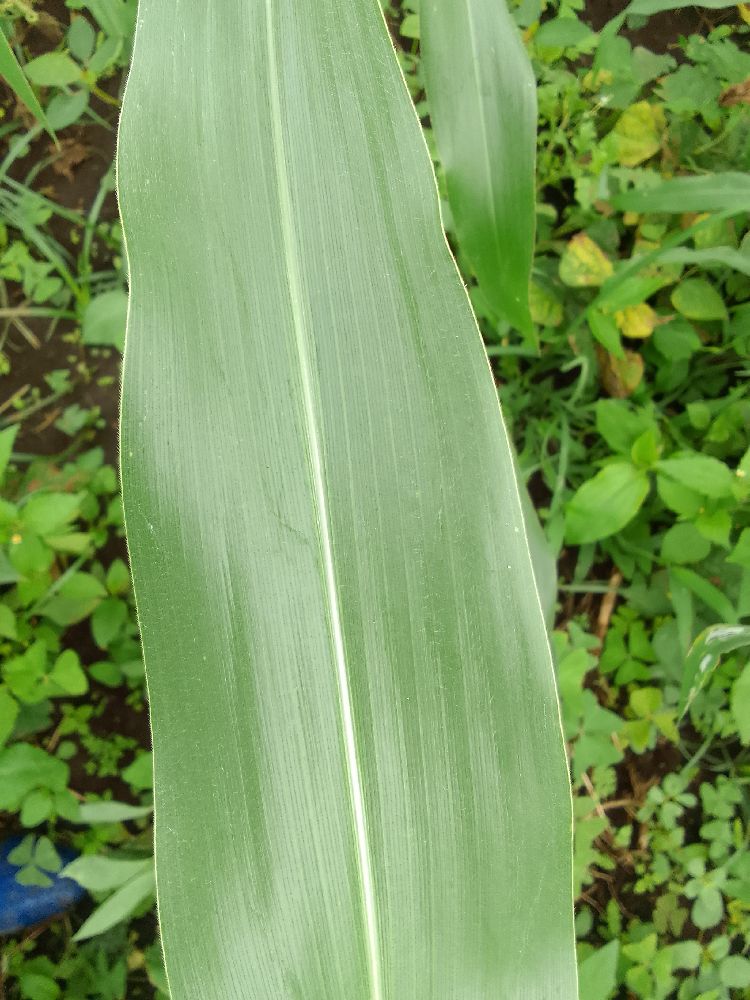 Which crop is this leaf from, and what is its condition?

maize, healthy
